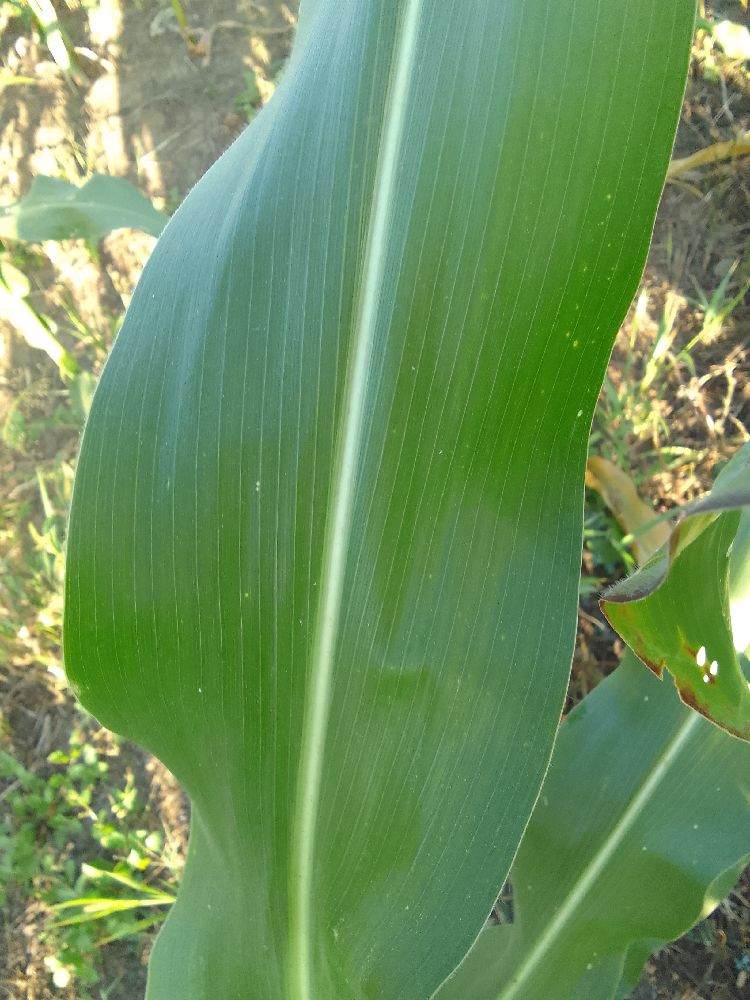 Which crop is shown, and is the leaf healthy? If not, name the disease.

maize, healthy
